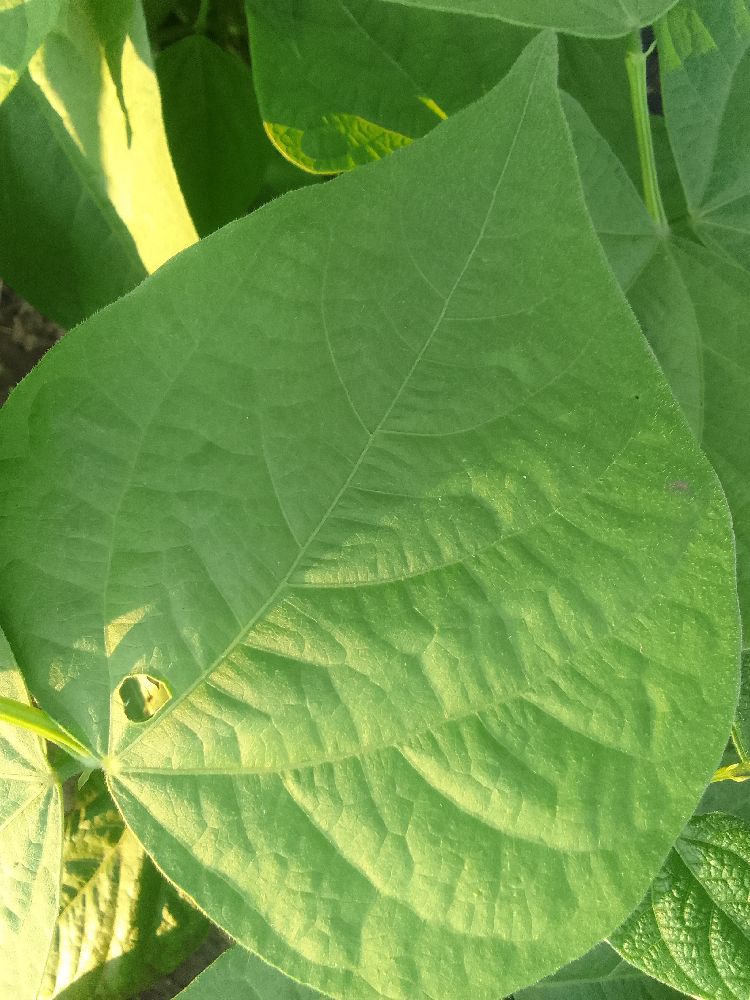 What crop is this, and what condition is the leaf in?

common bean, healthy
